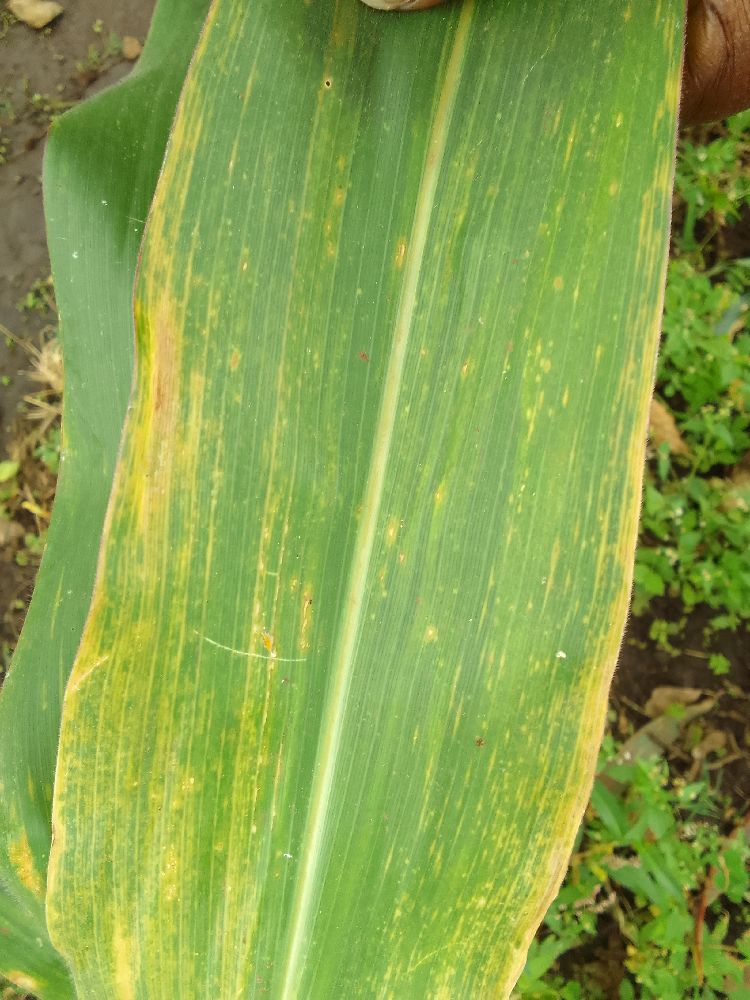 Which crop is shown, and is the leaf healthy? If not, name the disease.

maize, maize lethal necrosis
